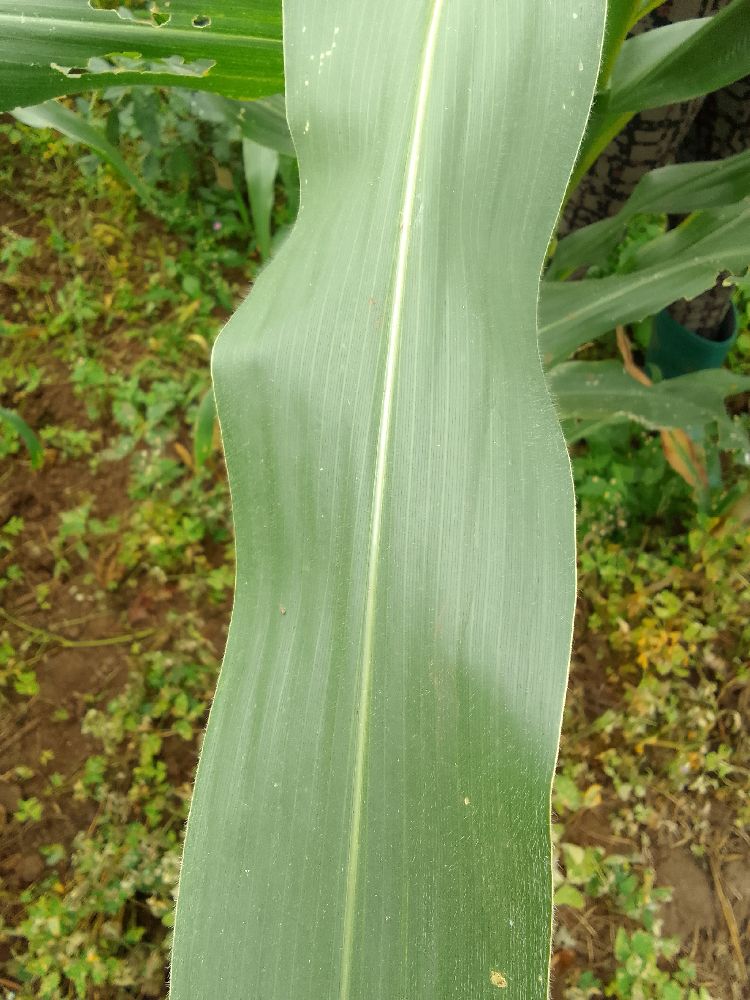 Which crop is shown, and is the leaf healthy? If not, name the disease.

maize, healthy
